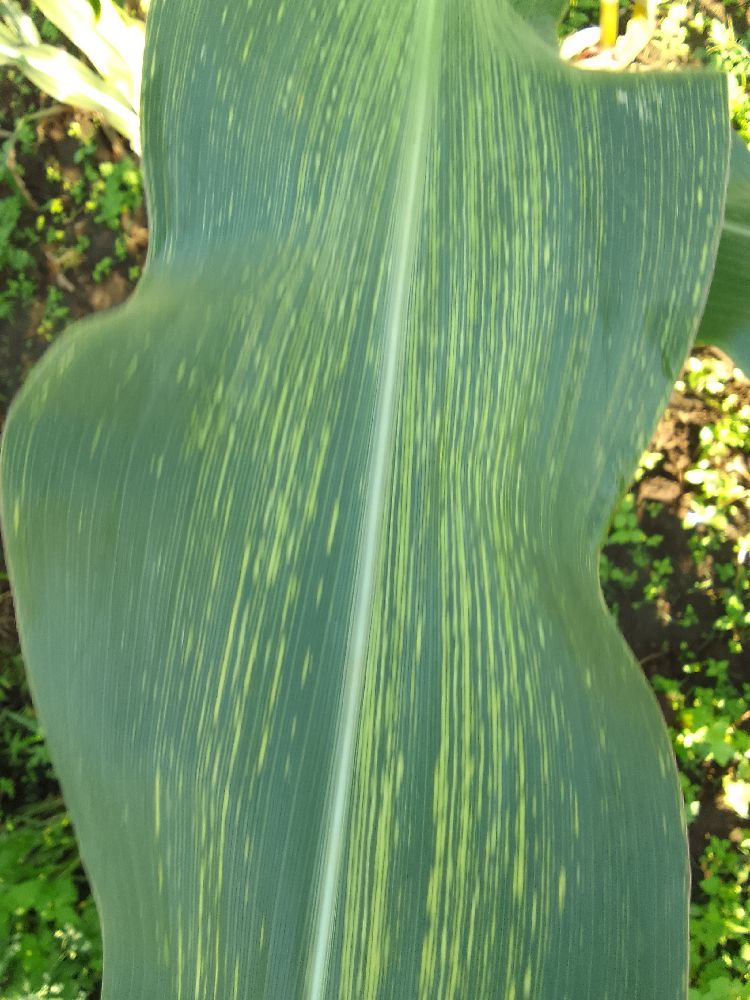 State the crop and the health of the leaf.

maize, maize streak virus
